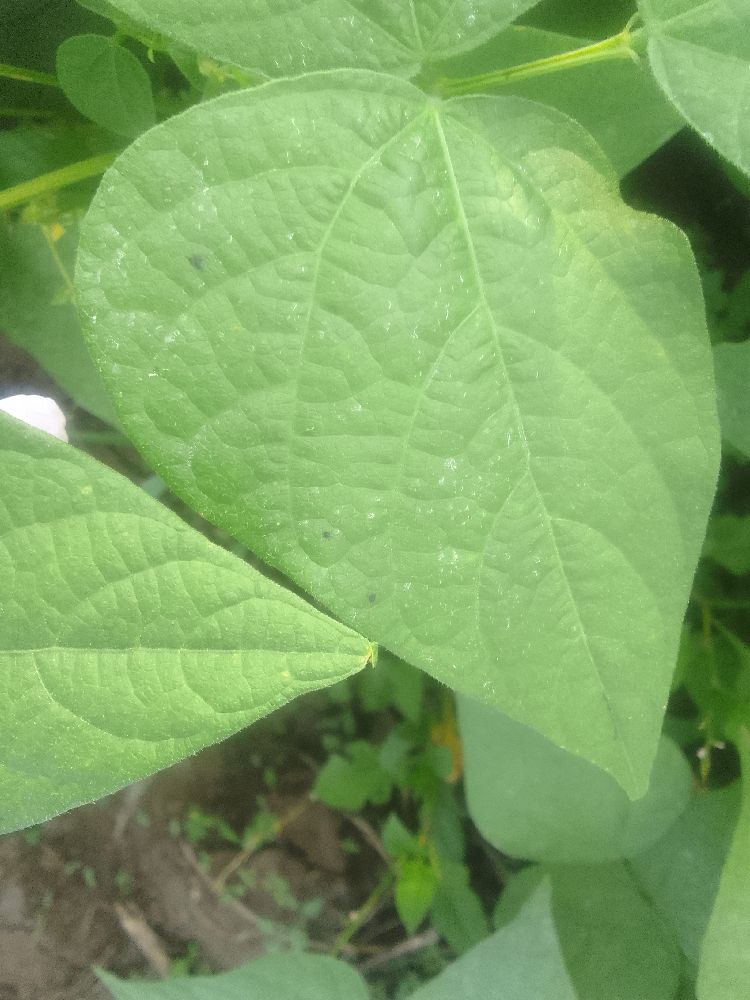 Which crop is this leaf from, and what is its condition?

common bean, healthy
